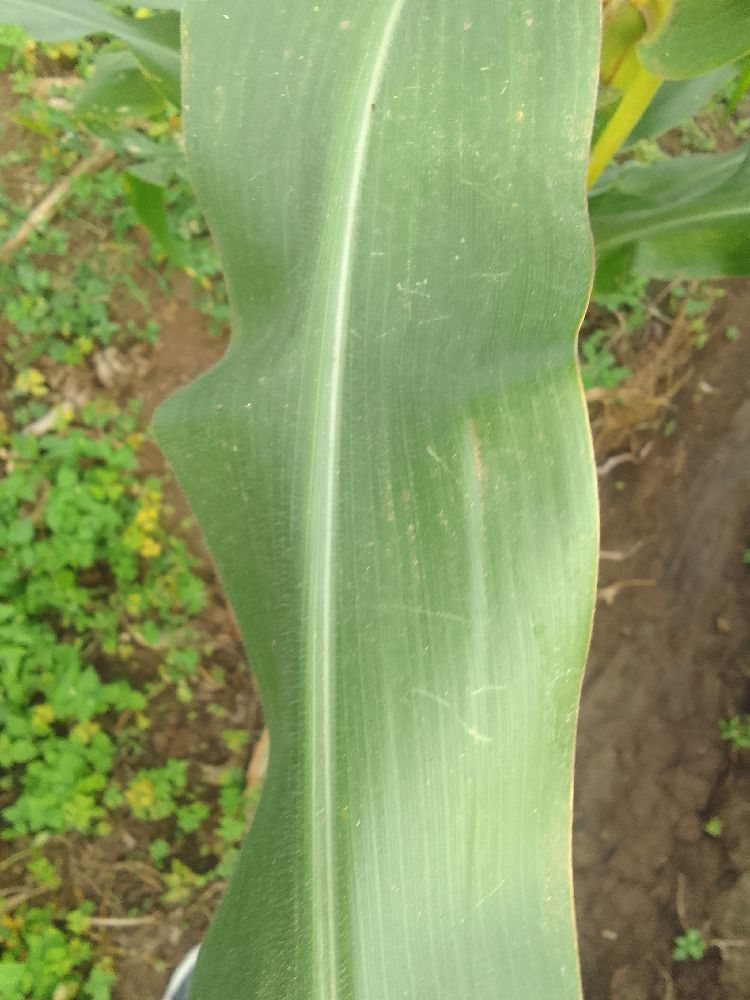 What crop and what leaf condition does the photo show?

maize, healthy
